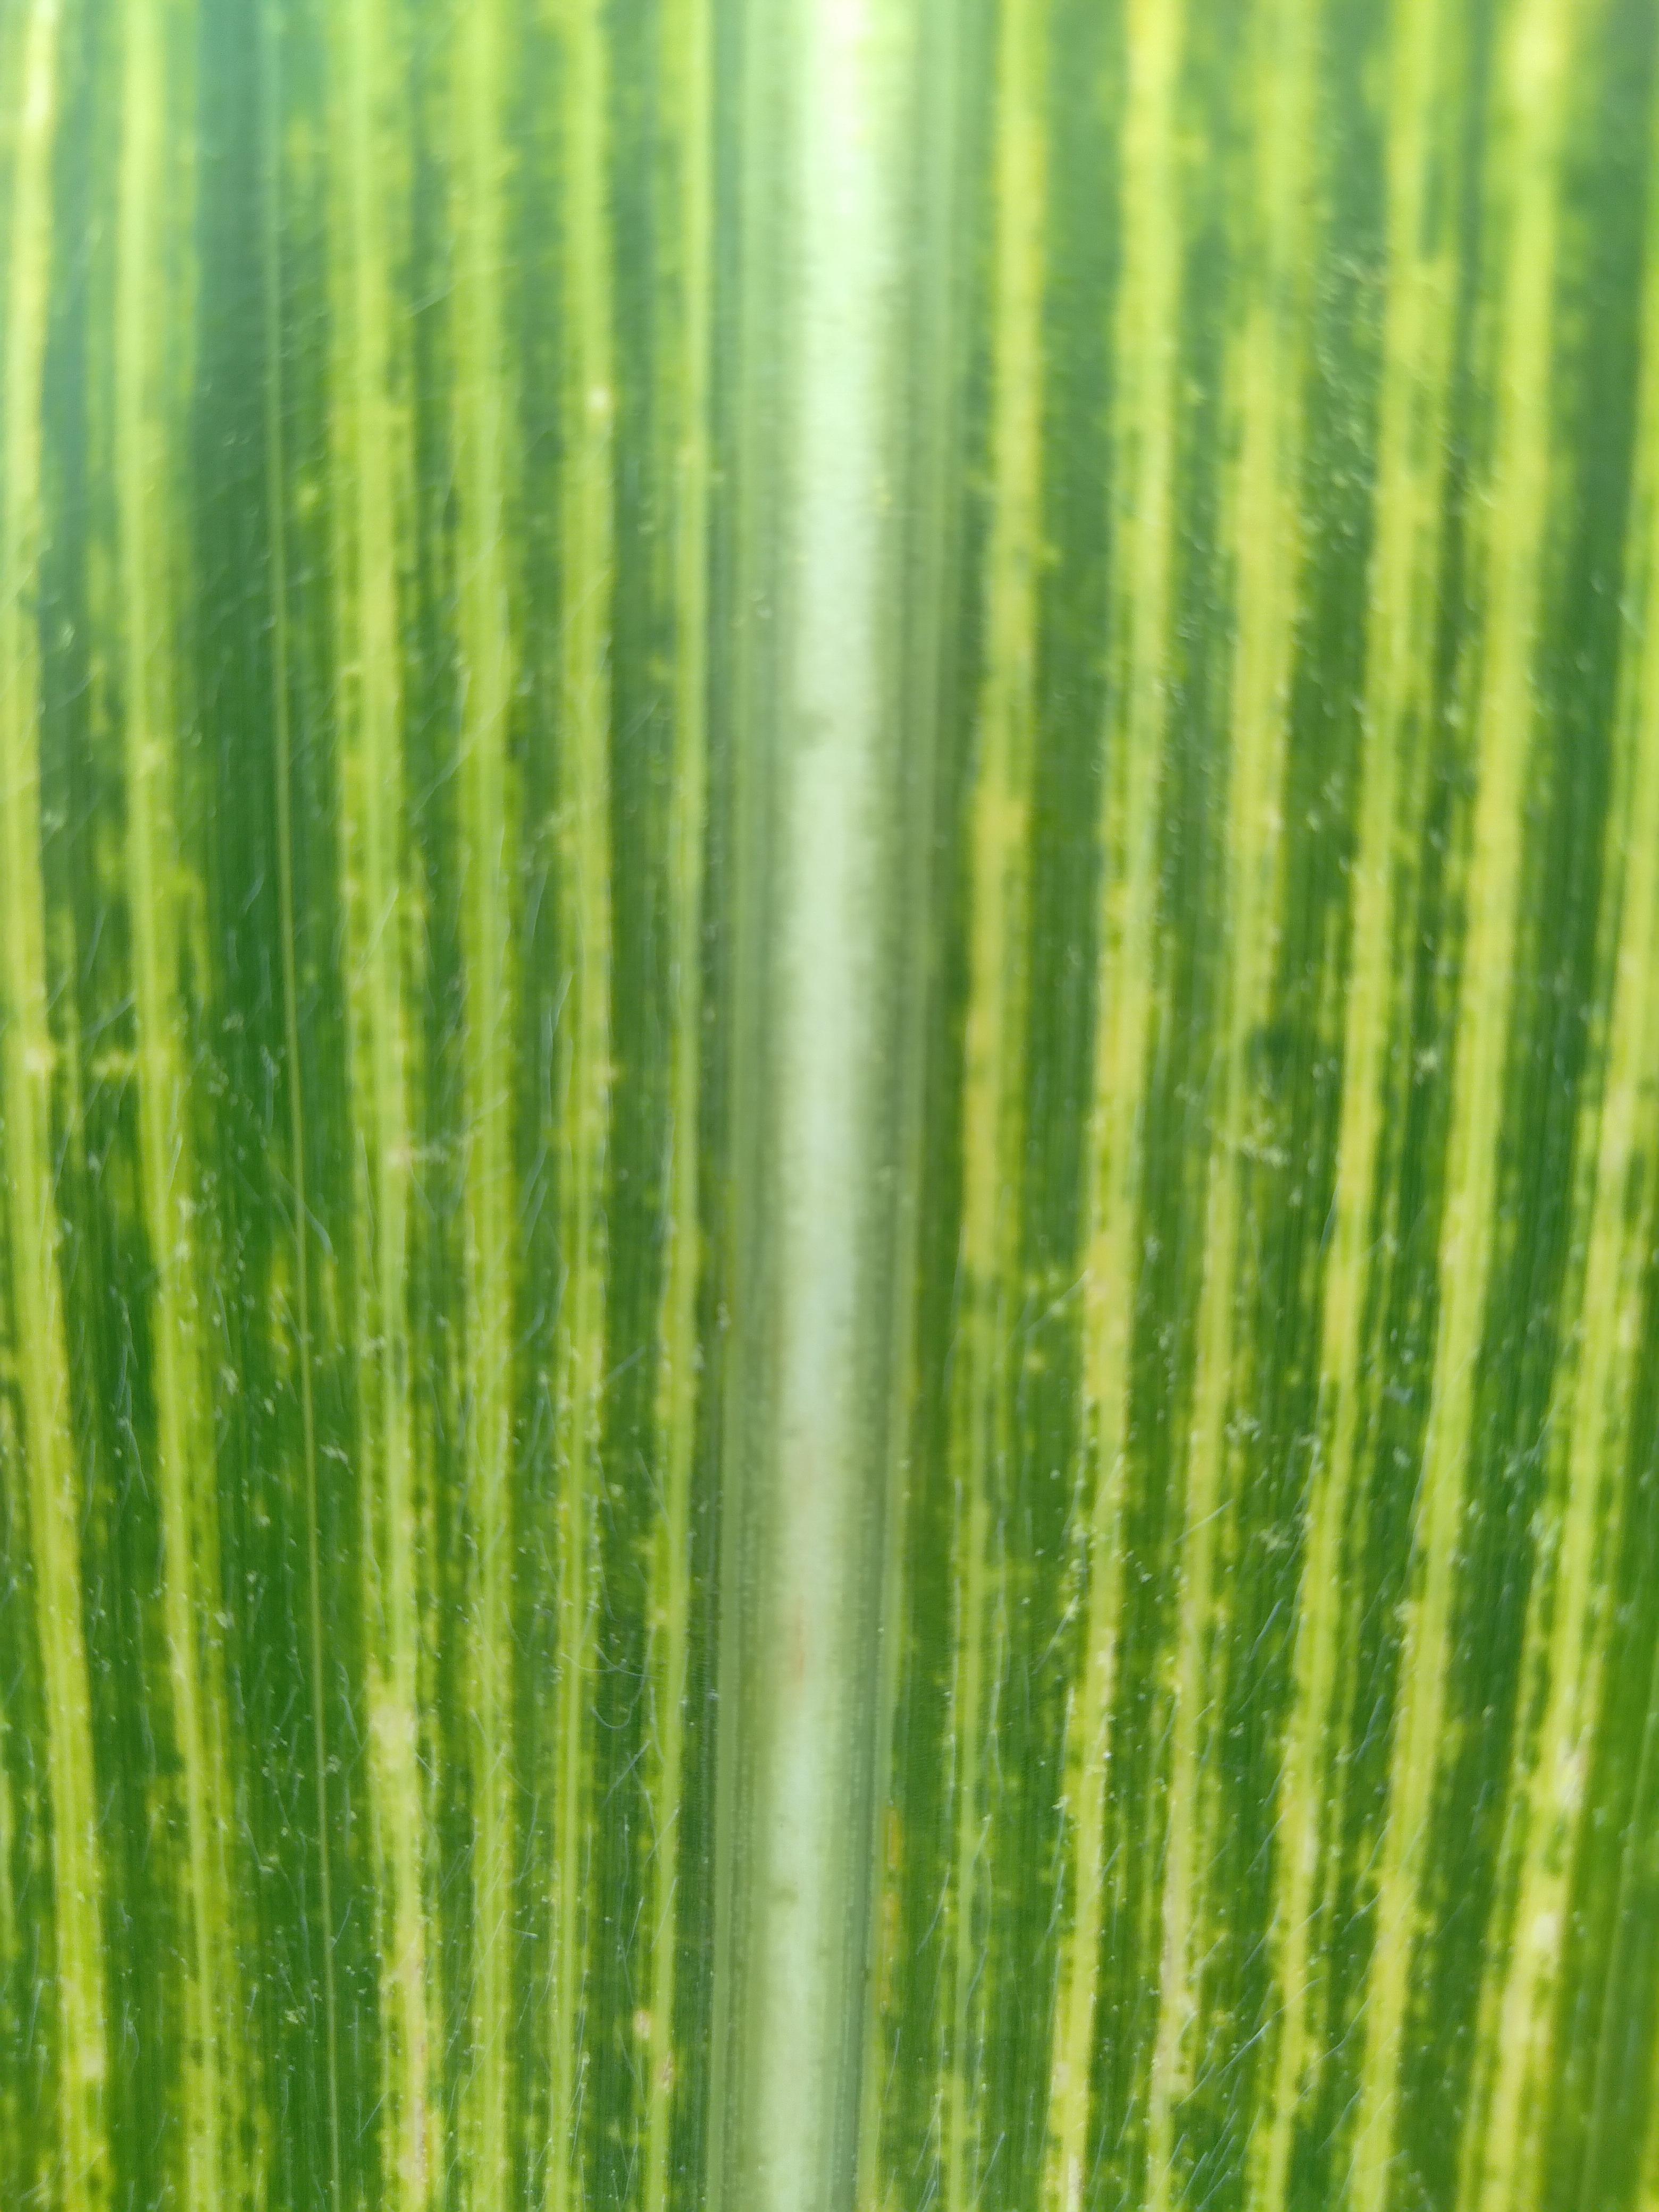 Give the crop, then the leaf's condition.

maize, maize streak virus
